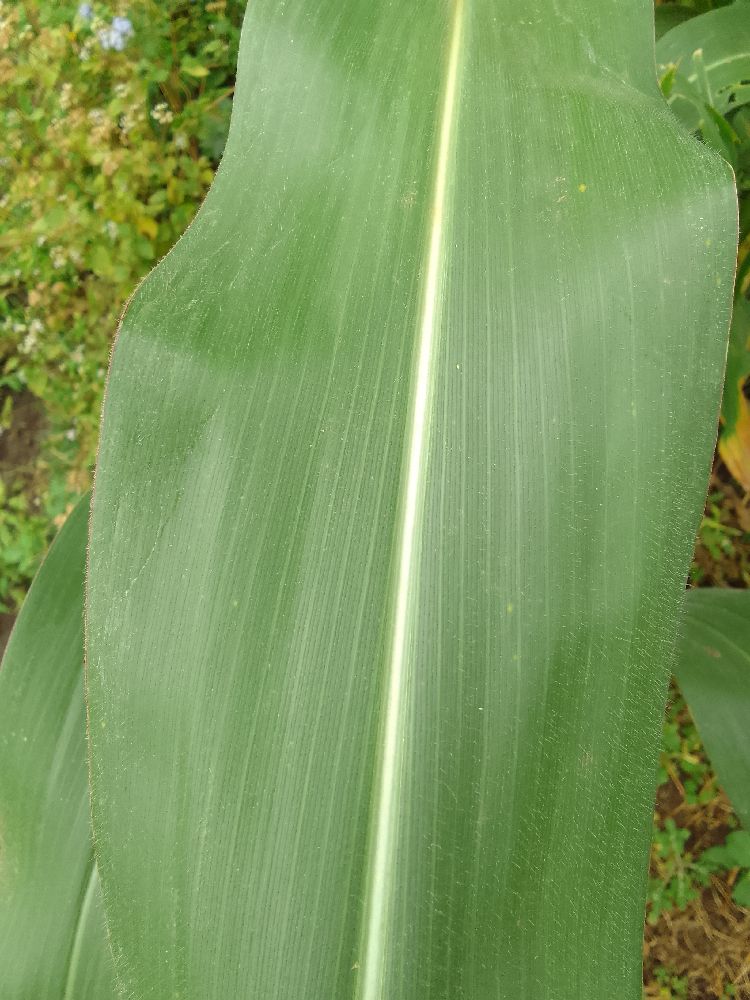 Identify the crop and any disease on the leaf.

maize, healthy
